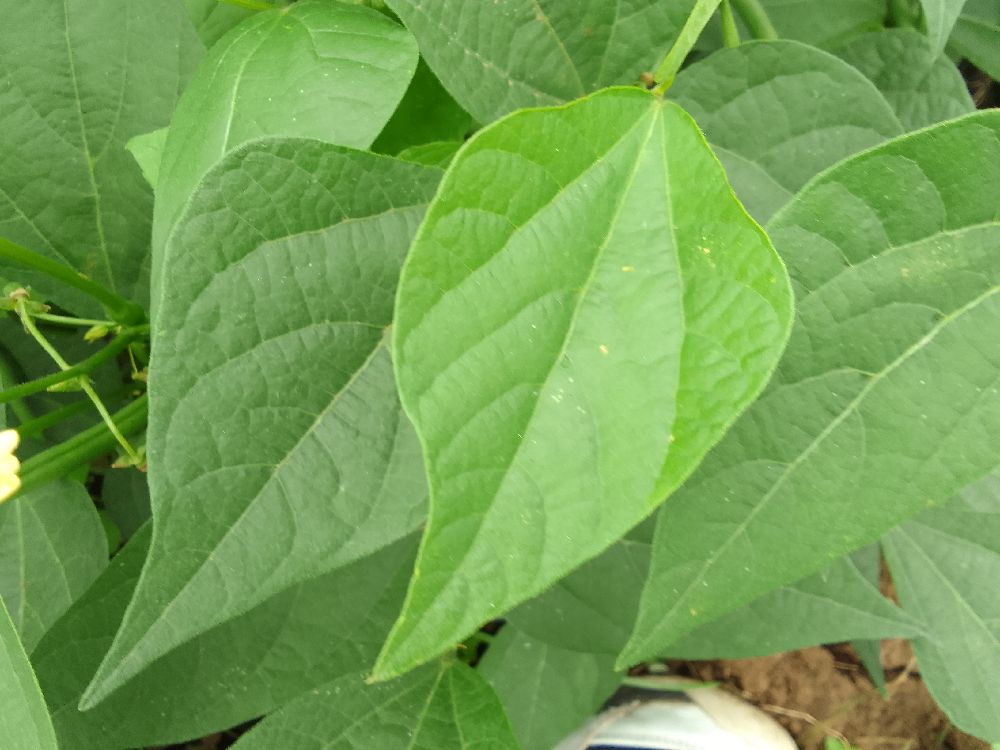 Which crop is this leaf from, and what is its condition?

common bean, healthy
